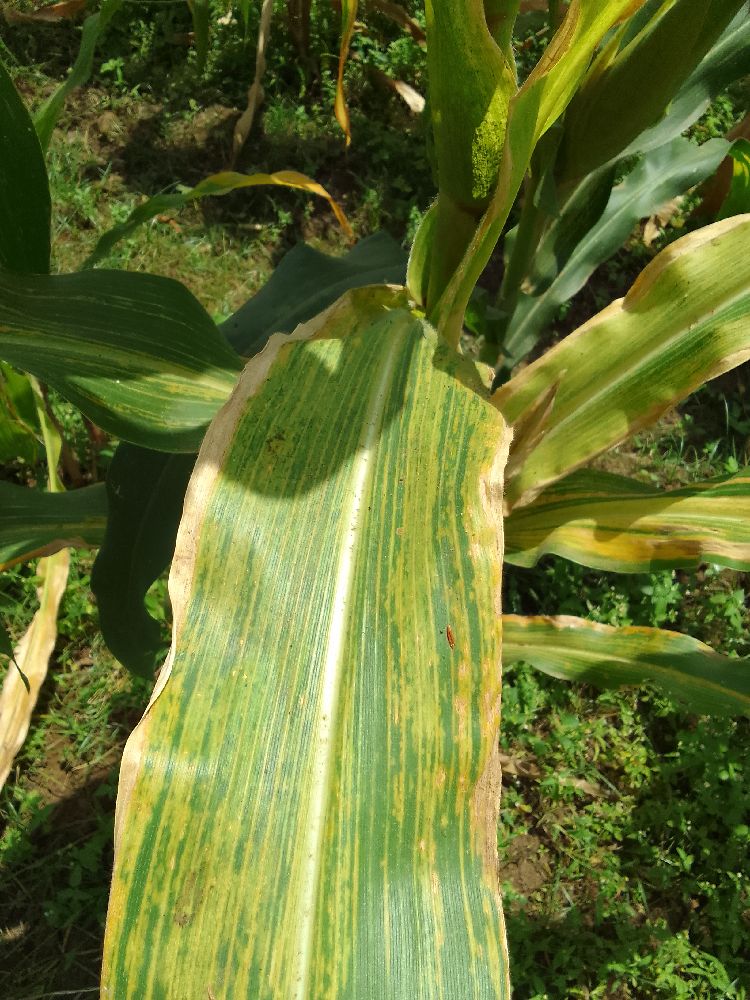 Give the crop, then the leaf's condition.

maize, maize lethal necrosis
